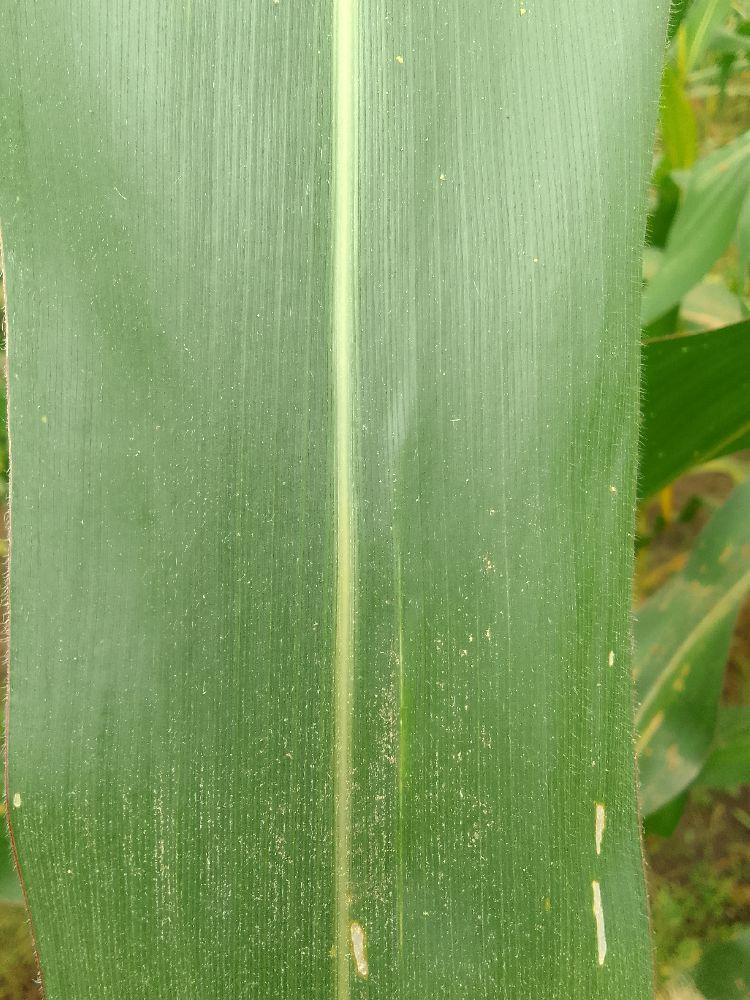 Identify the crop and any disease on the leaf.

maize, healthy
